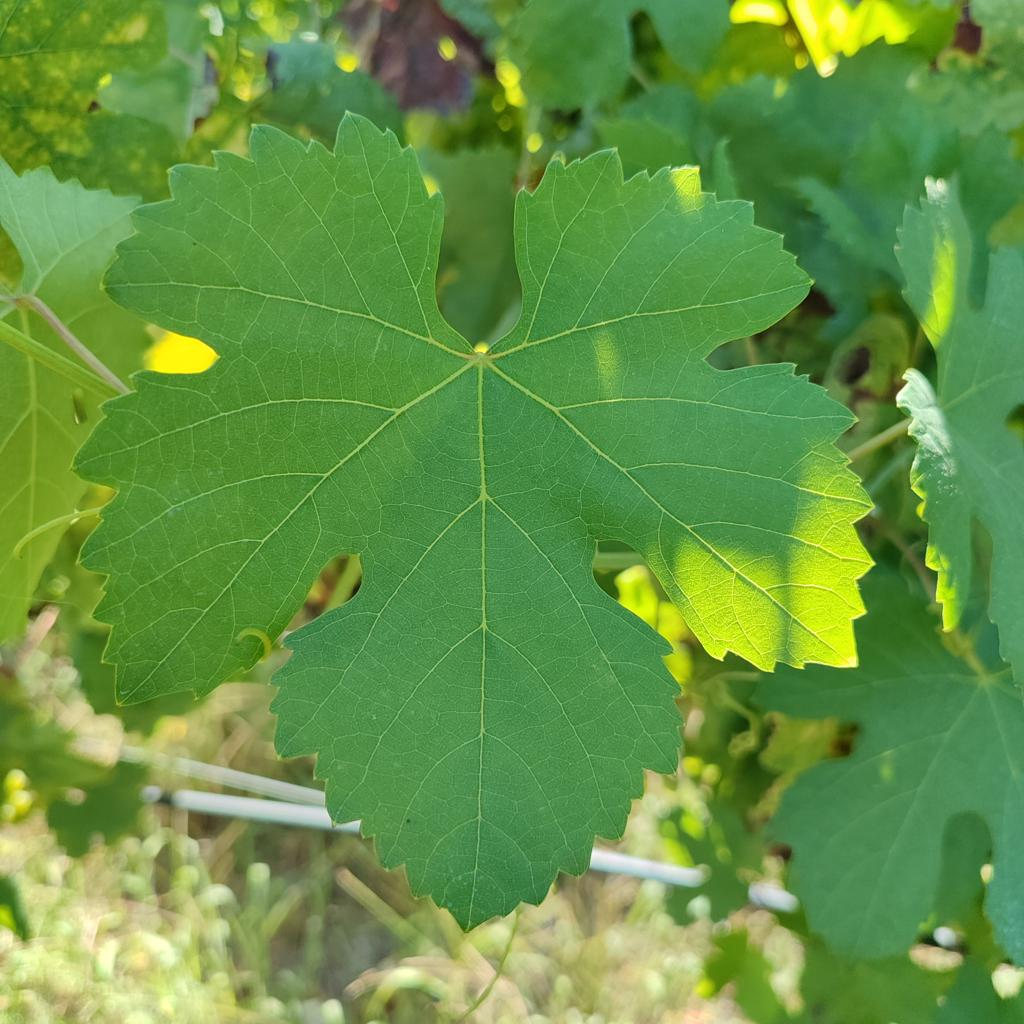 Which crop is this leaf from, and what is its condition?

grapevine, healthy
